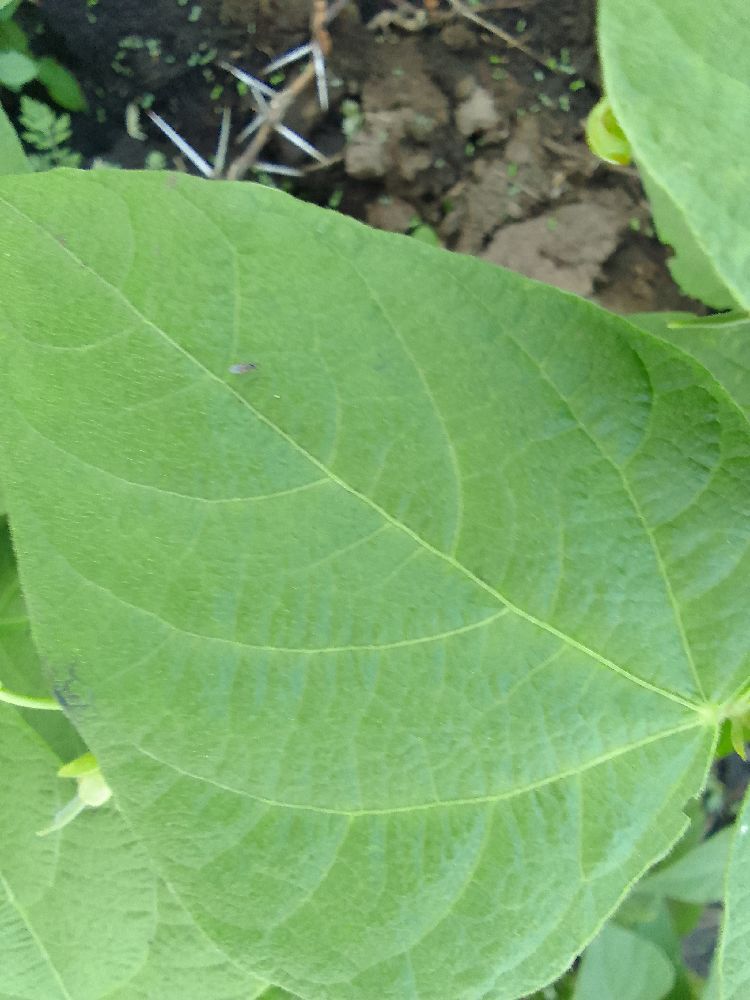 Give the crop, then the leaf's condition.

common bean, healthy
